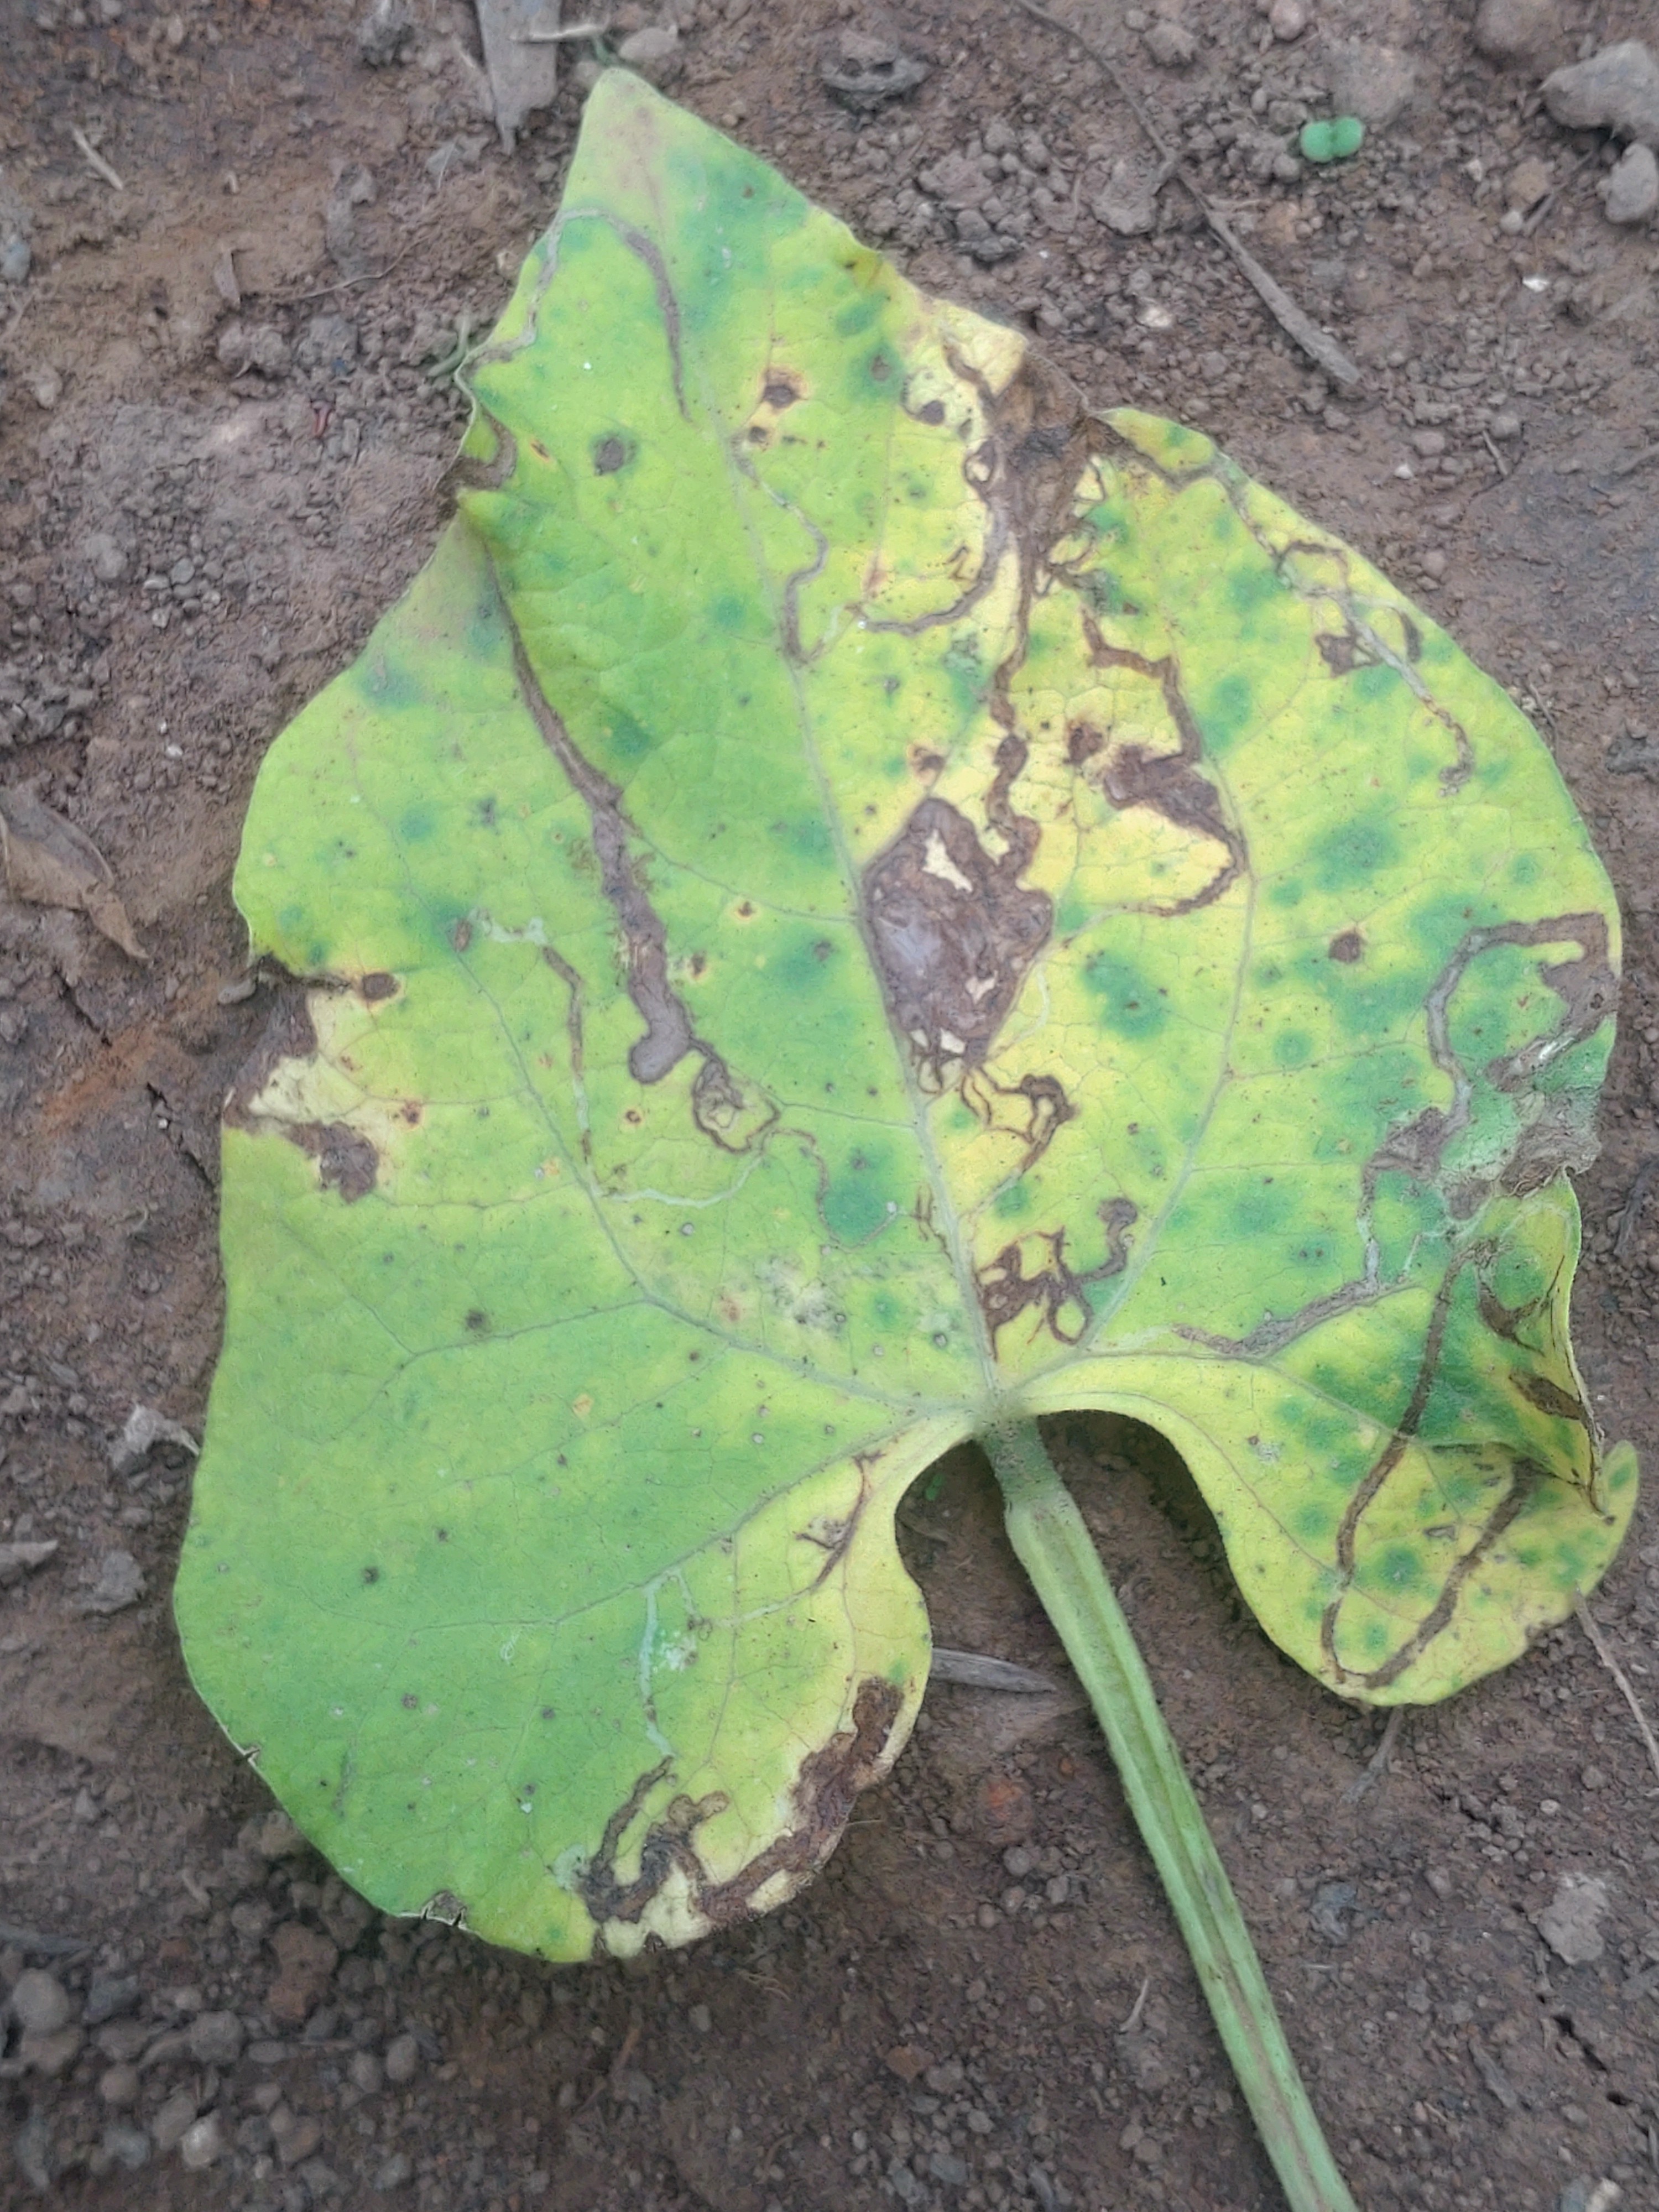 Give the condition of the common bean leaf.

anthracnose
